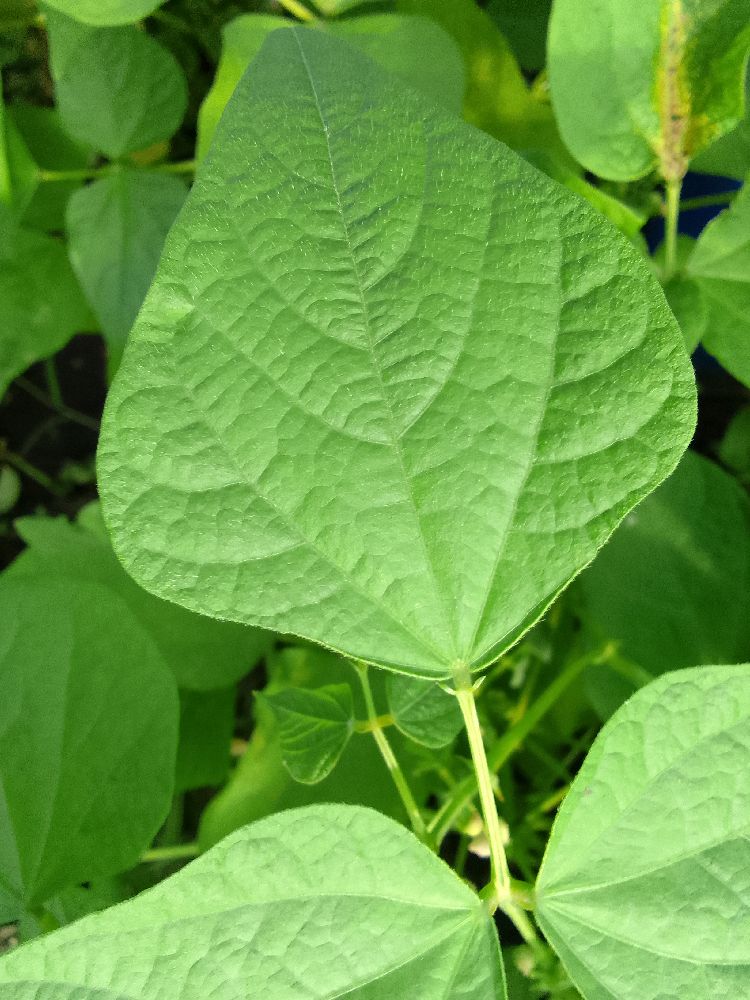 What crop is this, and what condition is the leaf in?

common bean, healthy
